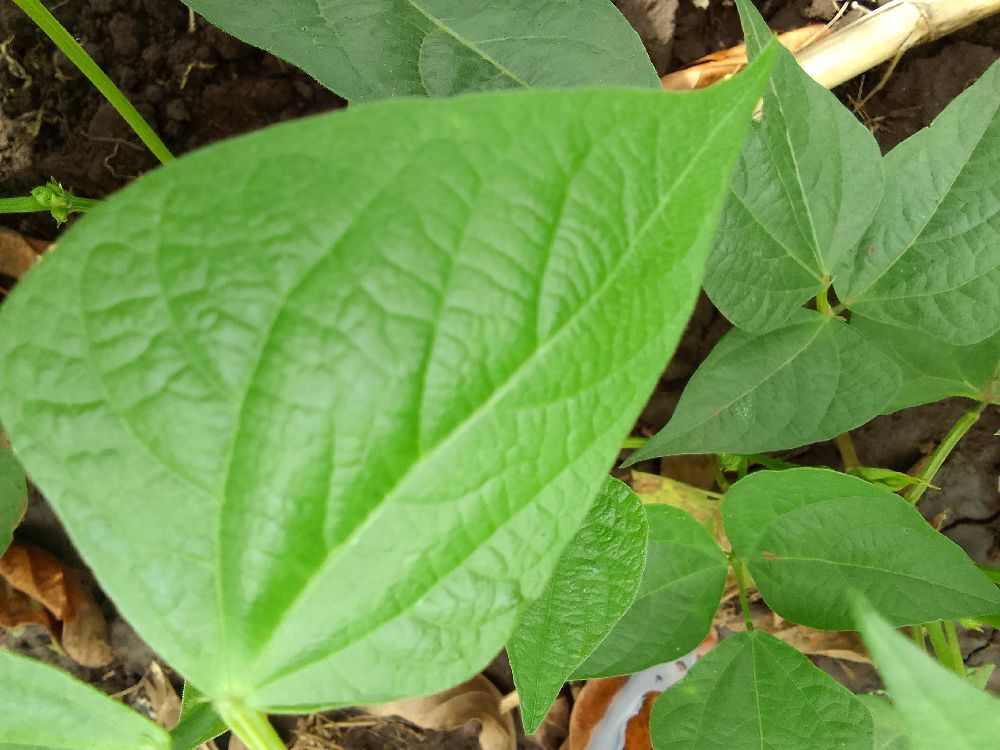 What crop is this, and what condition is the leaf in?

common bean, healthy
